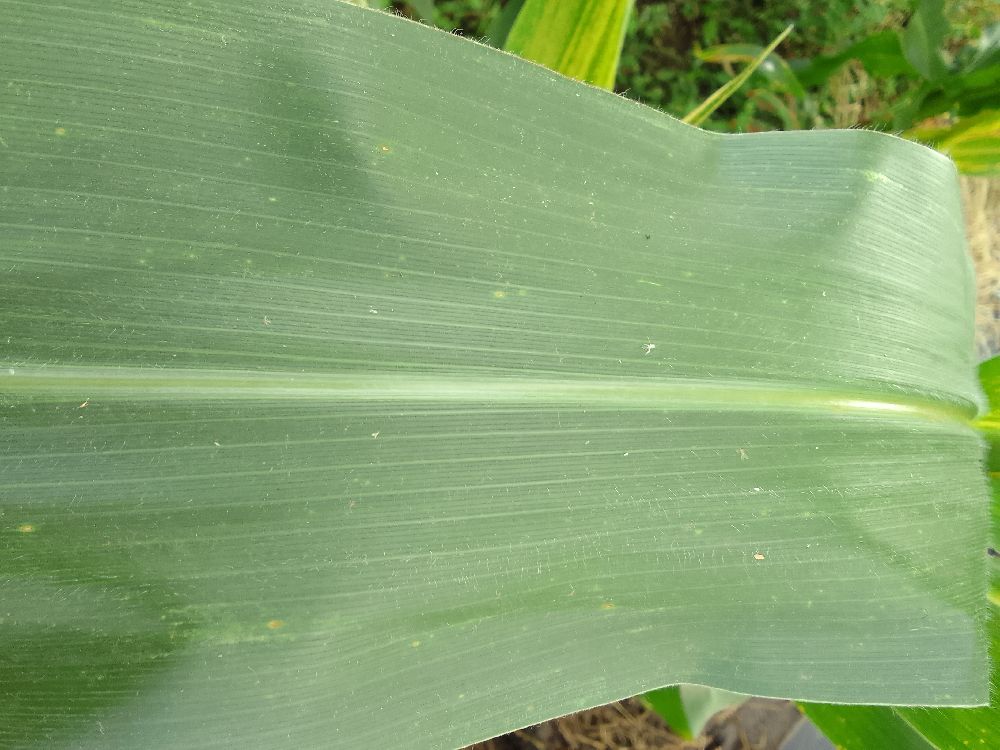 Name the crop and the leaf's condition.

maize, healthy
